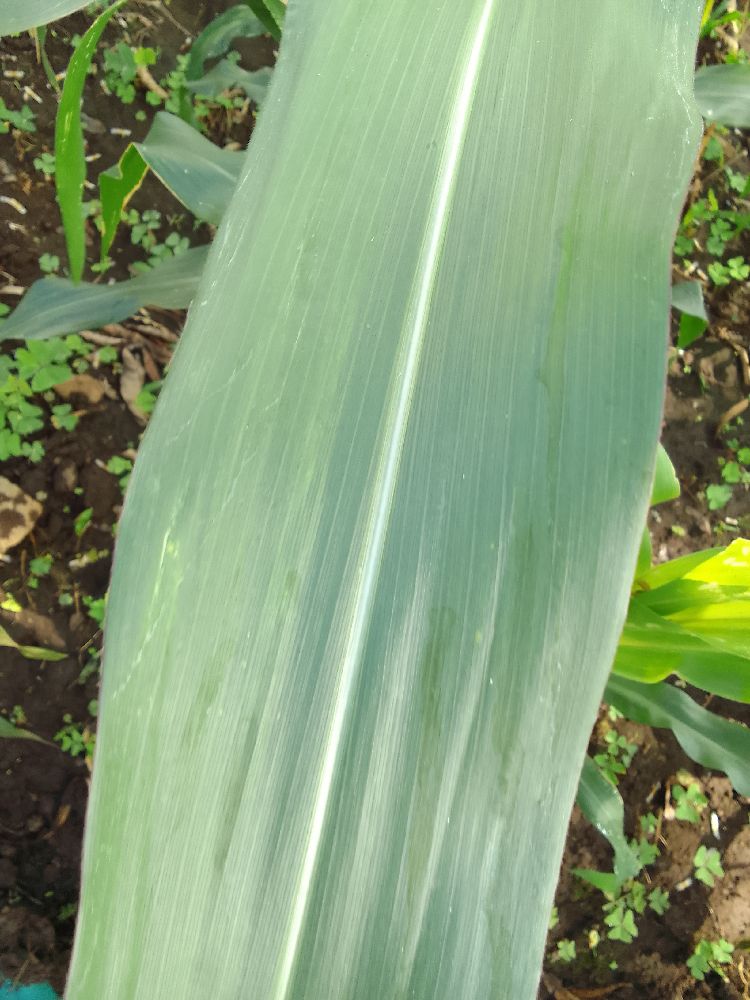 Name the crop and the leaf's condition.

maize, healthy
